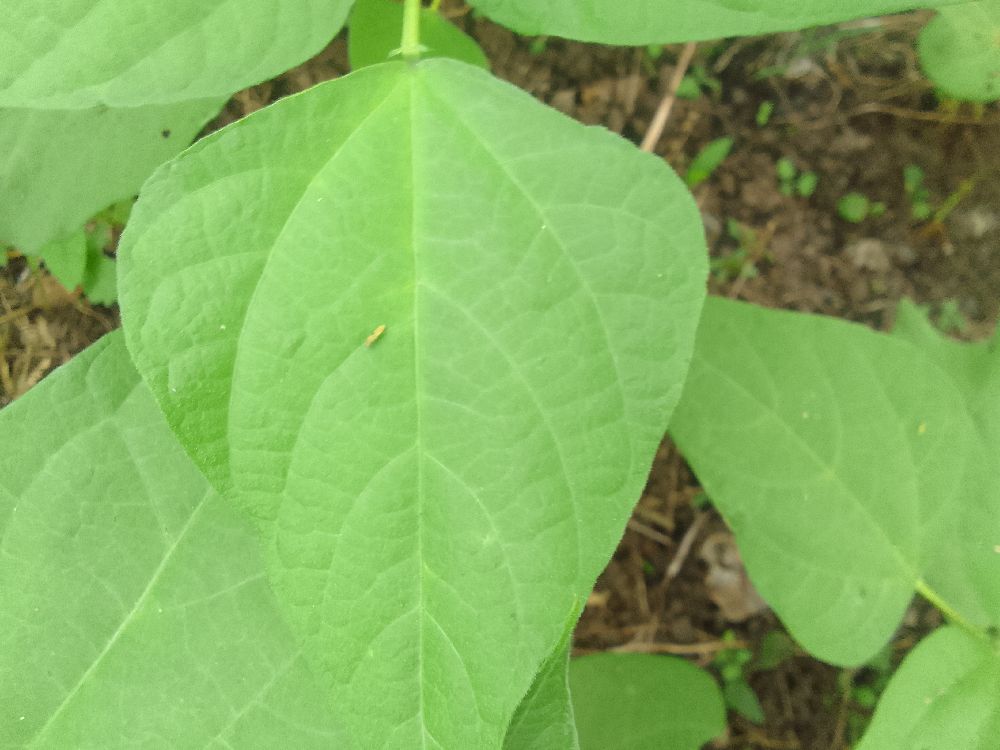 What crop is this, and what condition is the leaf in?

common bean, healthy
